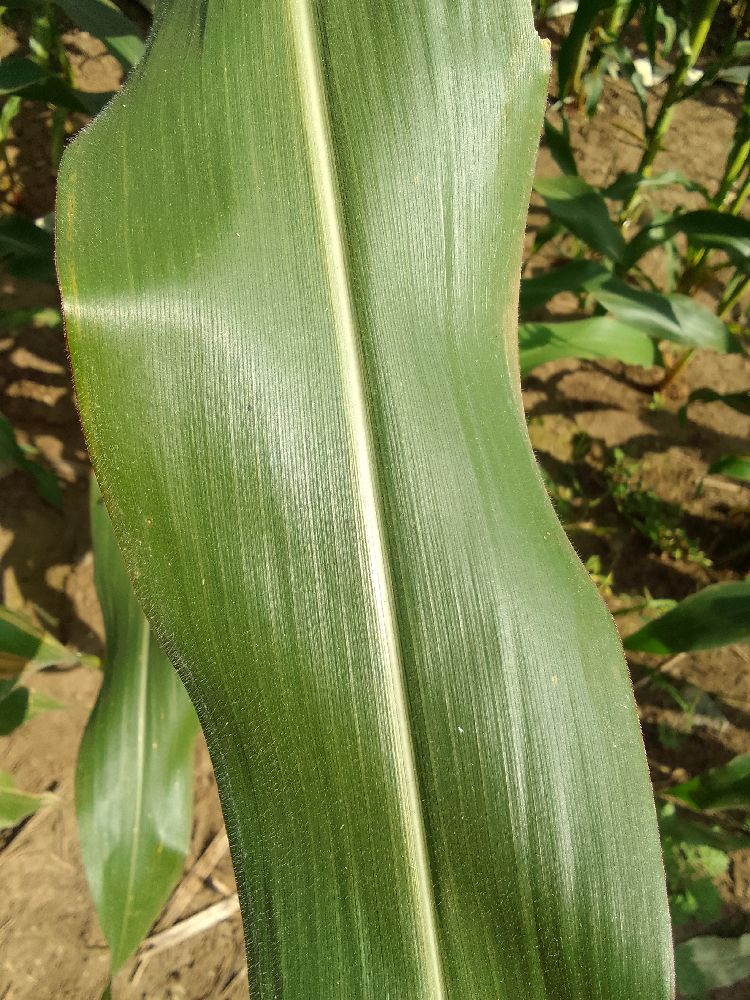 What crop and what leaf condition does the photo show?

maize, healthy
